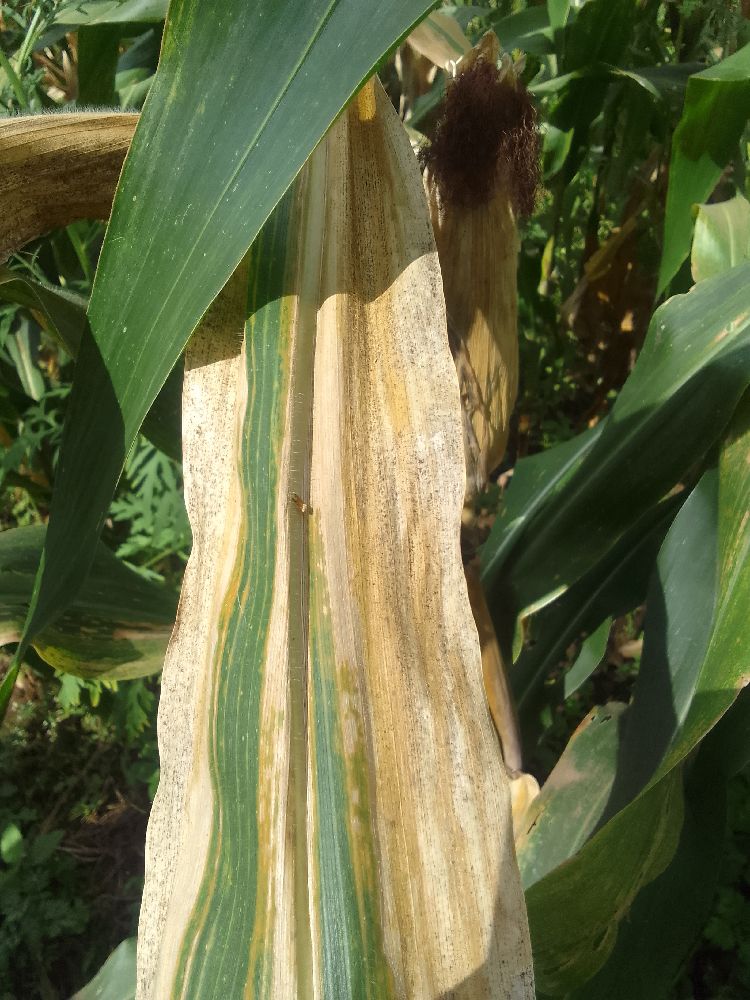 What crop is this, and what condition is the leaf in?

maize, maize lethal necrosis
